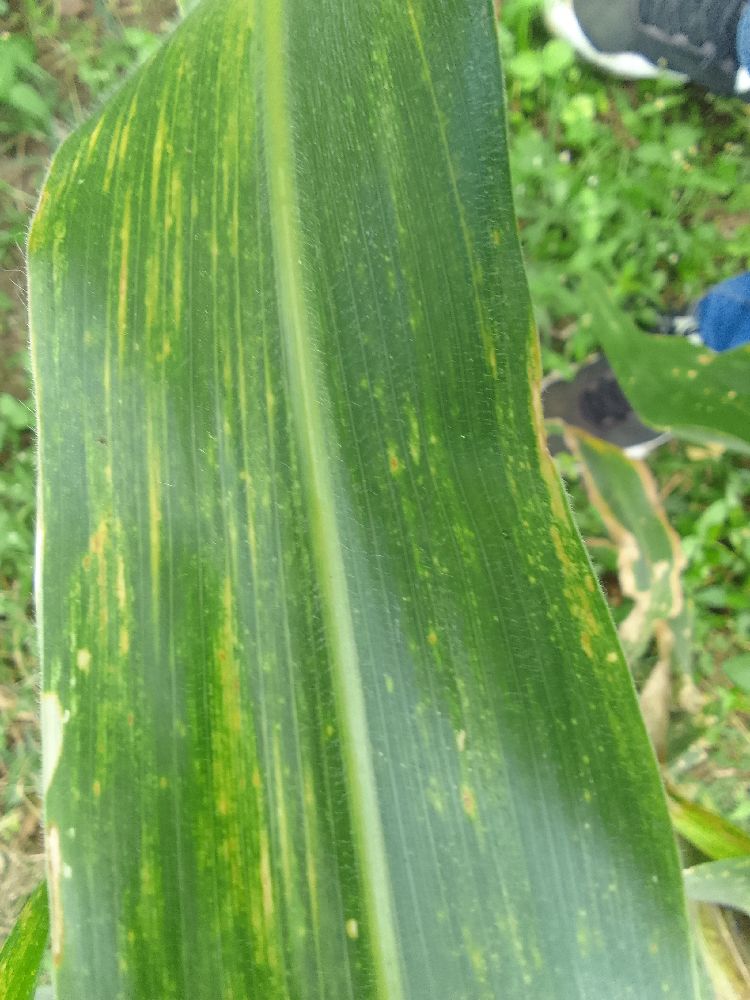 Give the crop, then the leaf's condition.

maize, maize lethal necrosis
